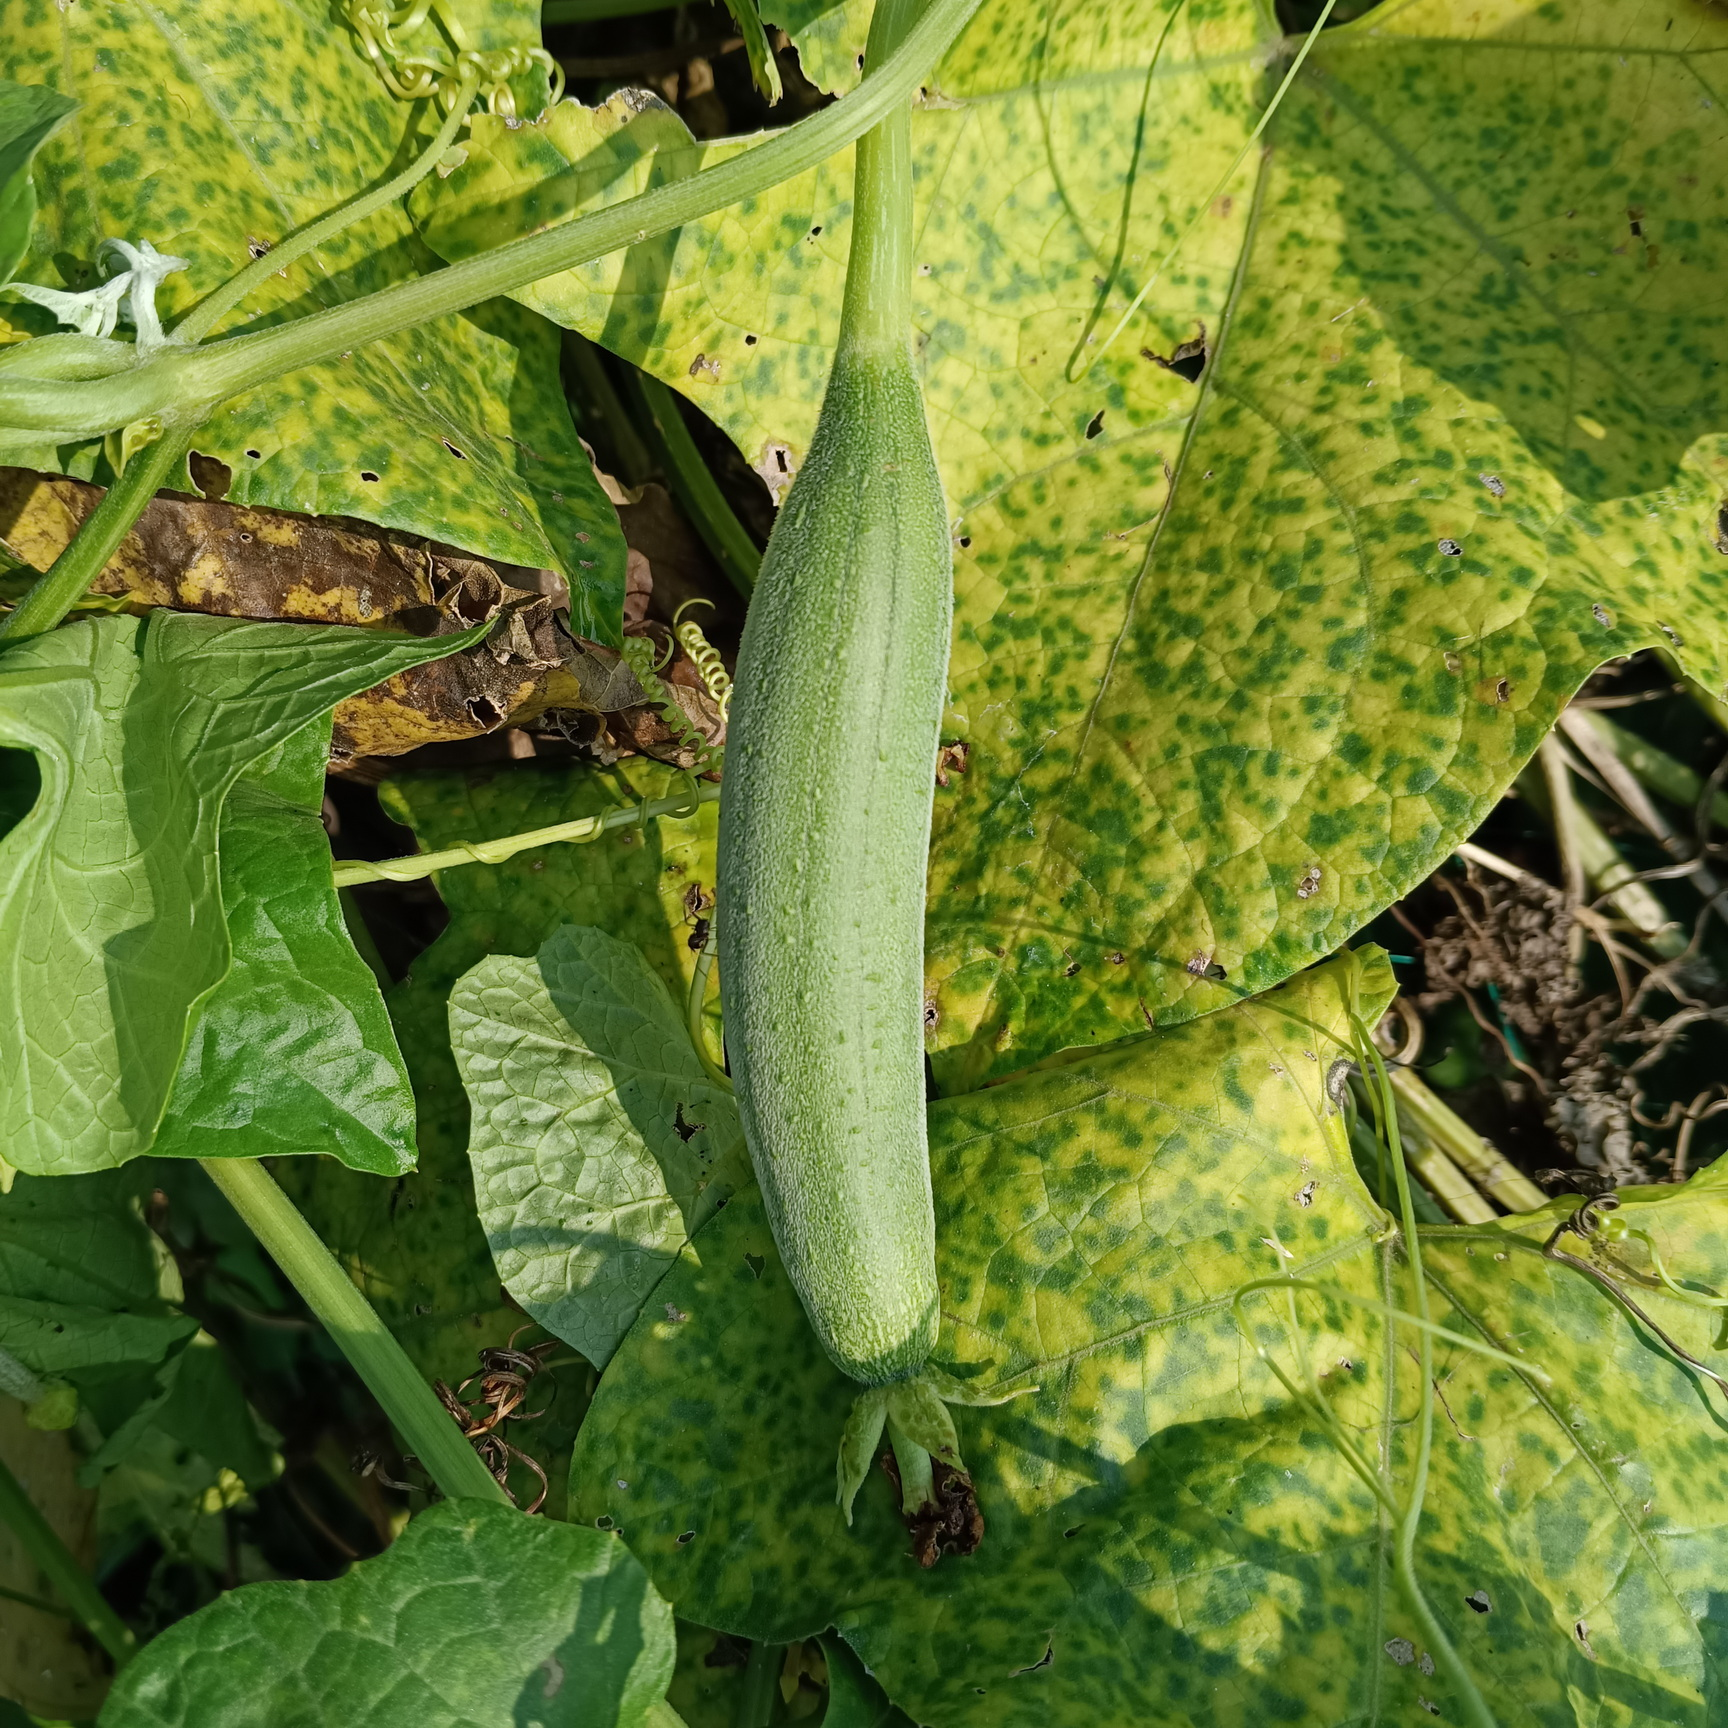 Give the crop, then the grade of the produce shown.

luffa, fresh
